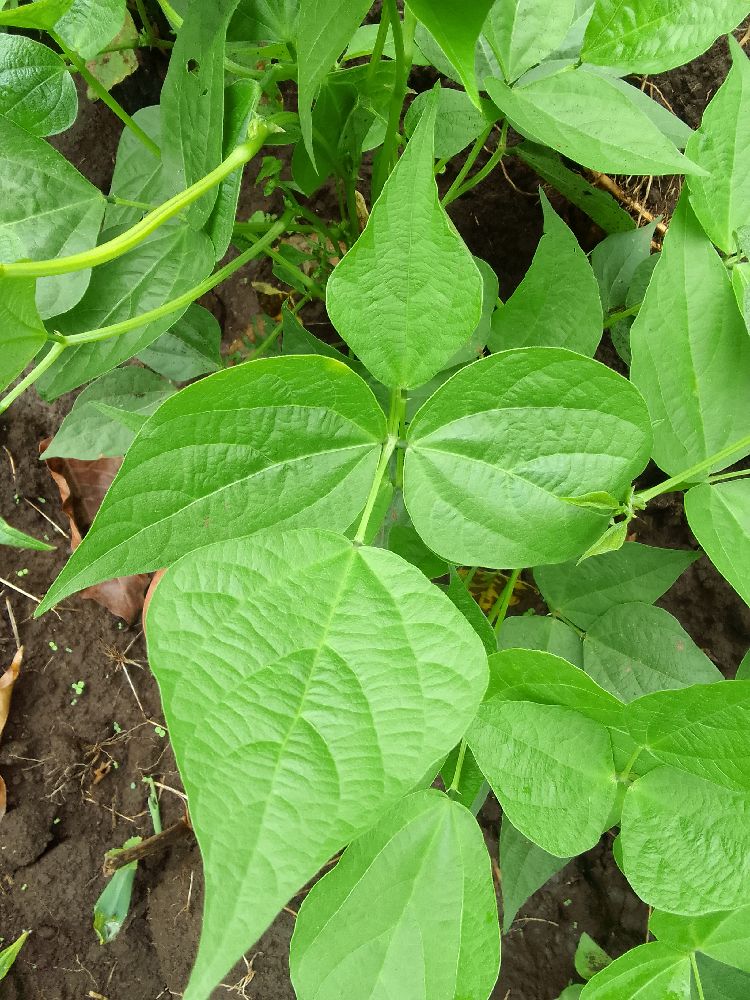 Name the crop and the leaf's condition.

common bean, healthy
